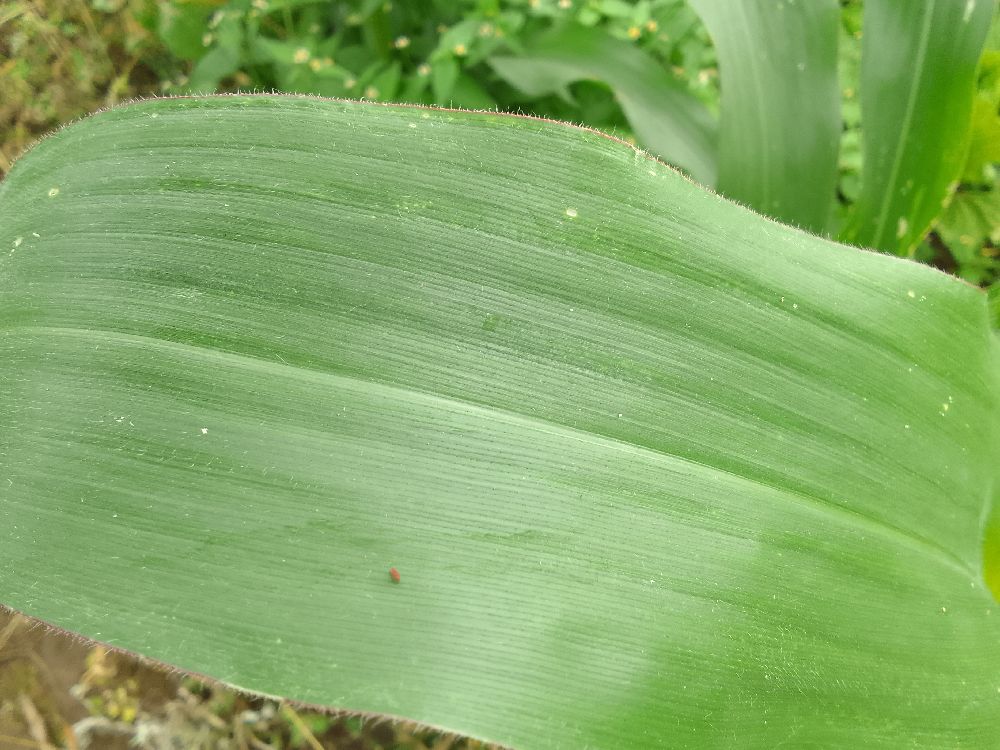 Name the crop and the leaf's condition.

maize, healthy
